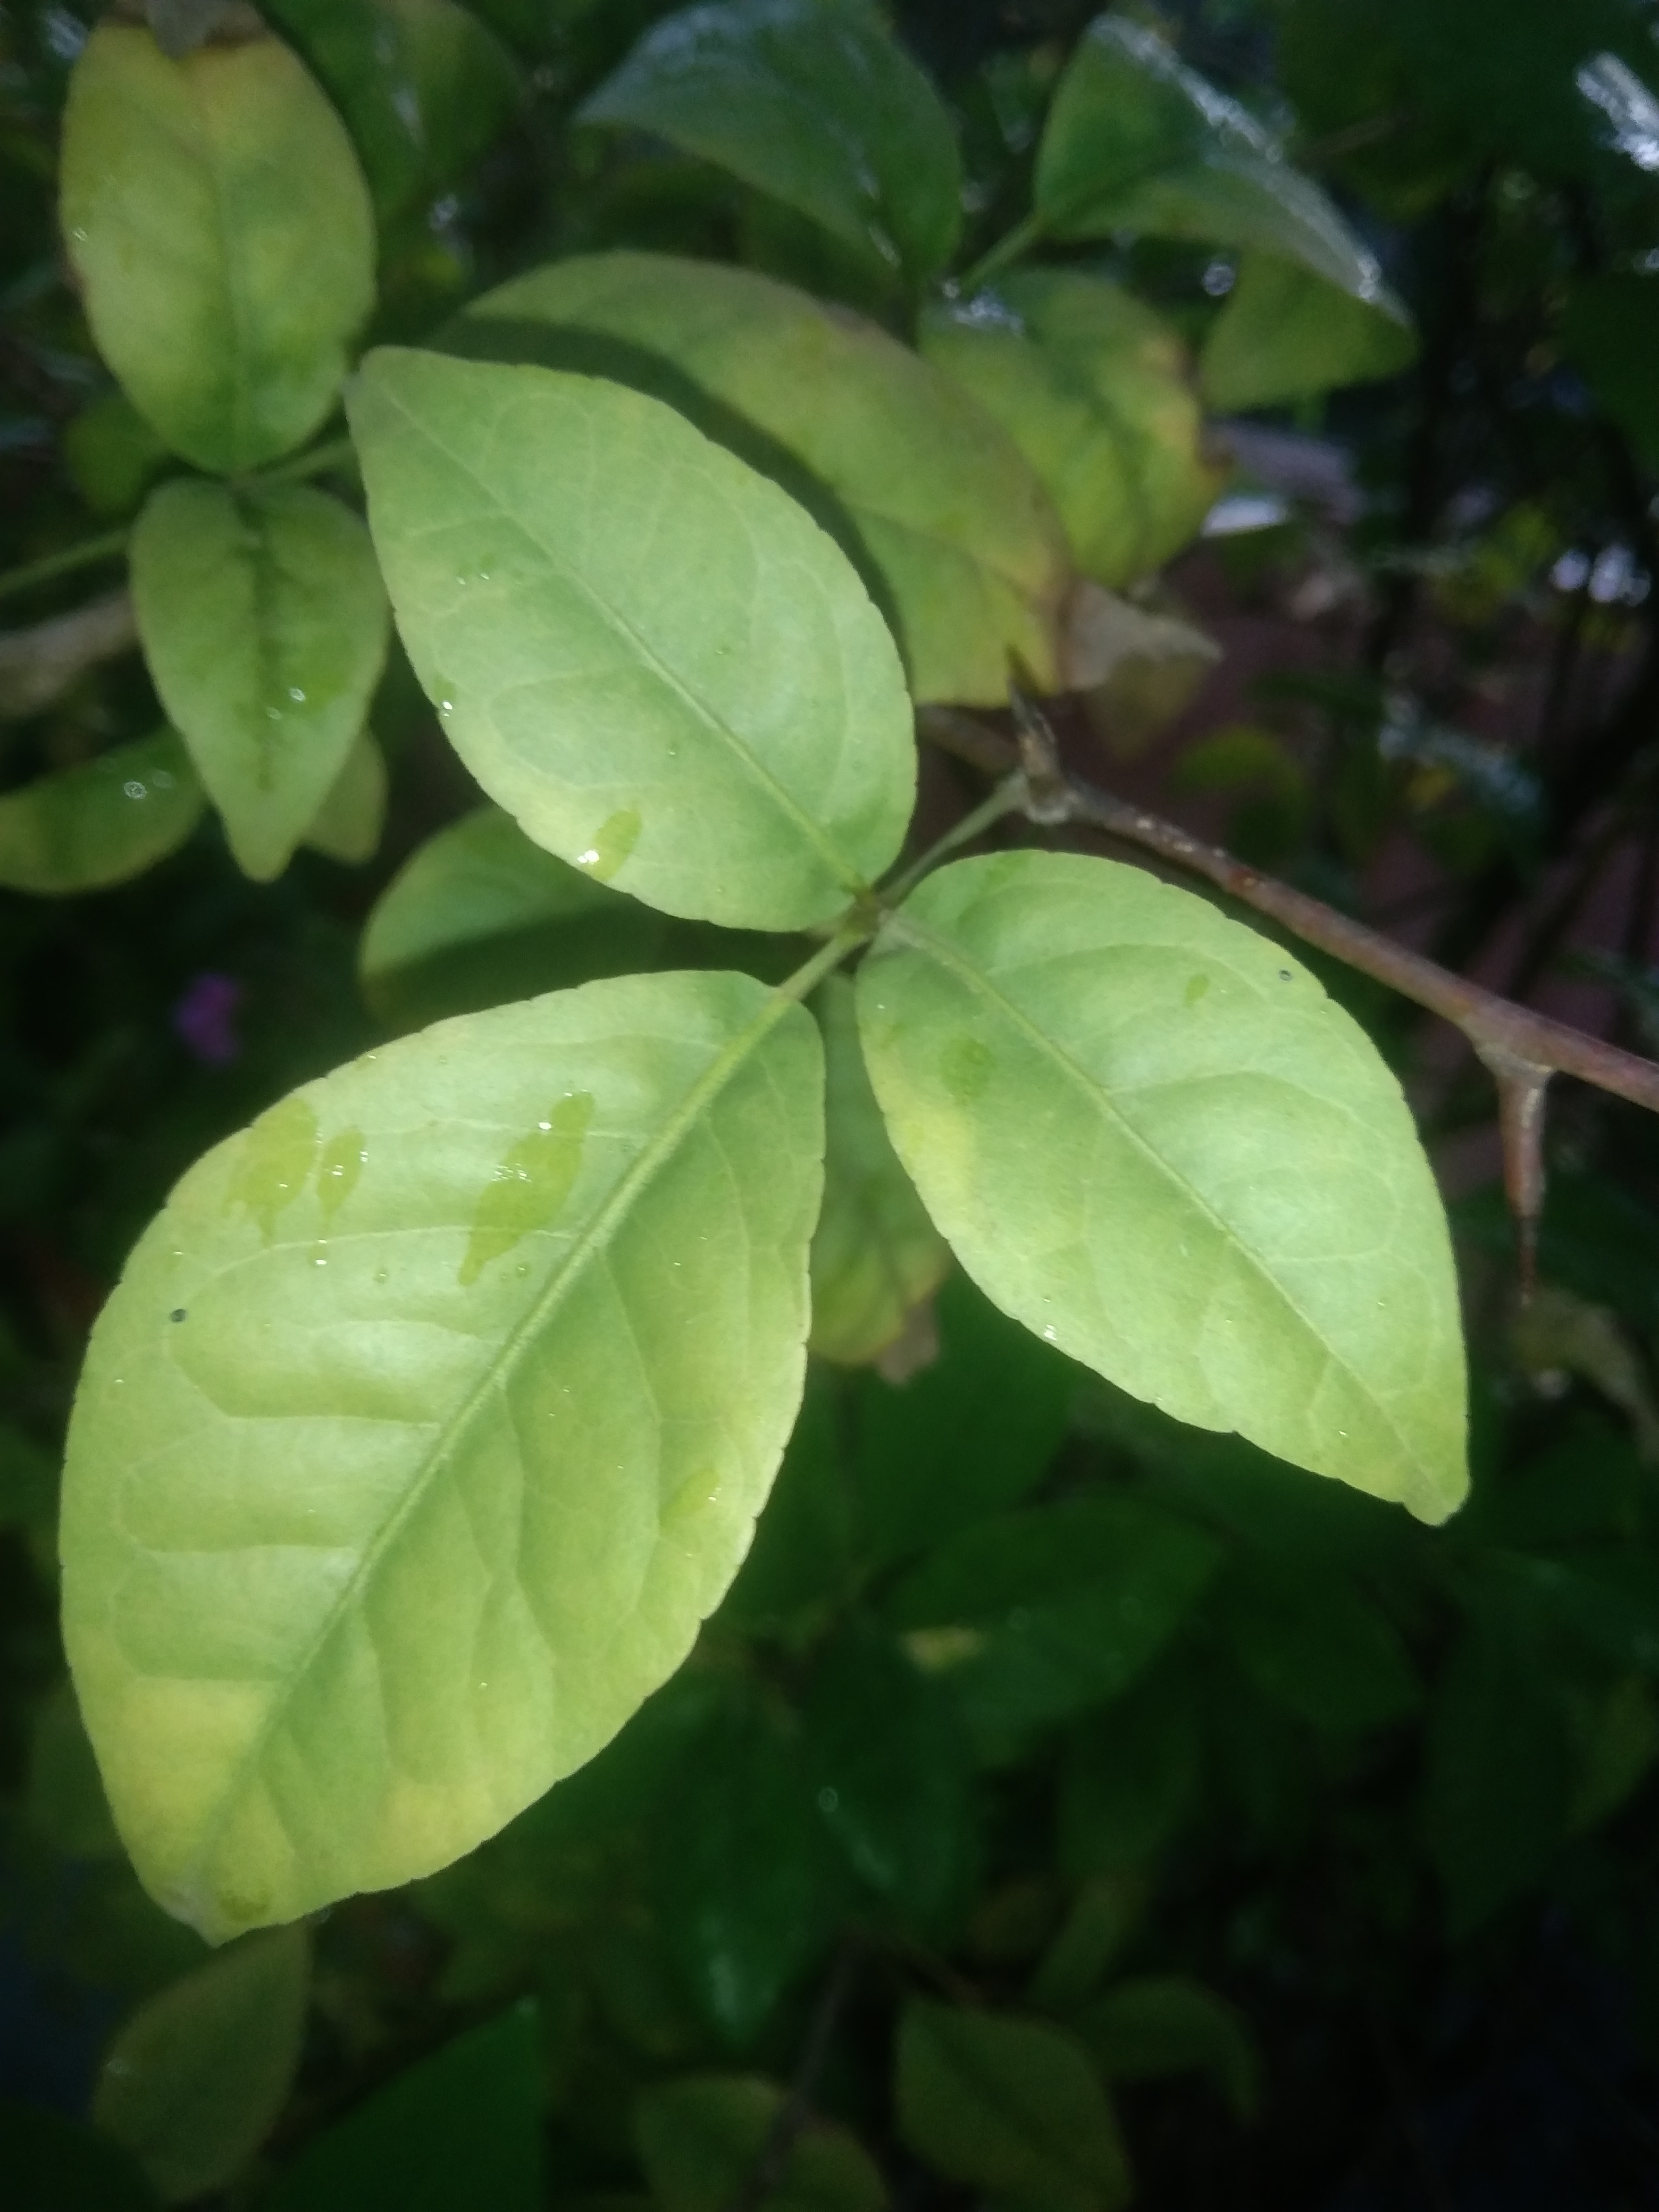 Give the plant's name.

wood apple
